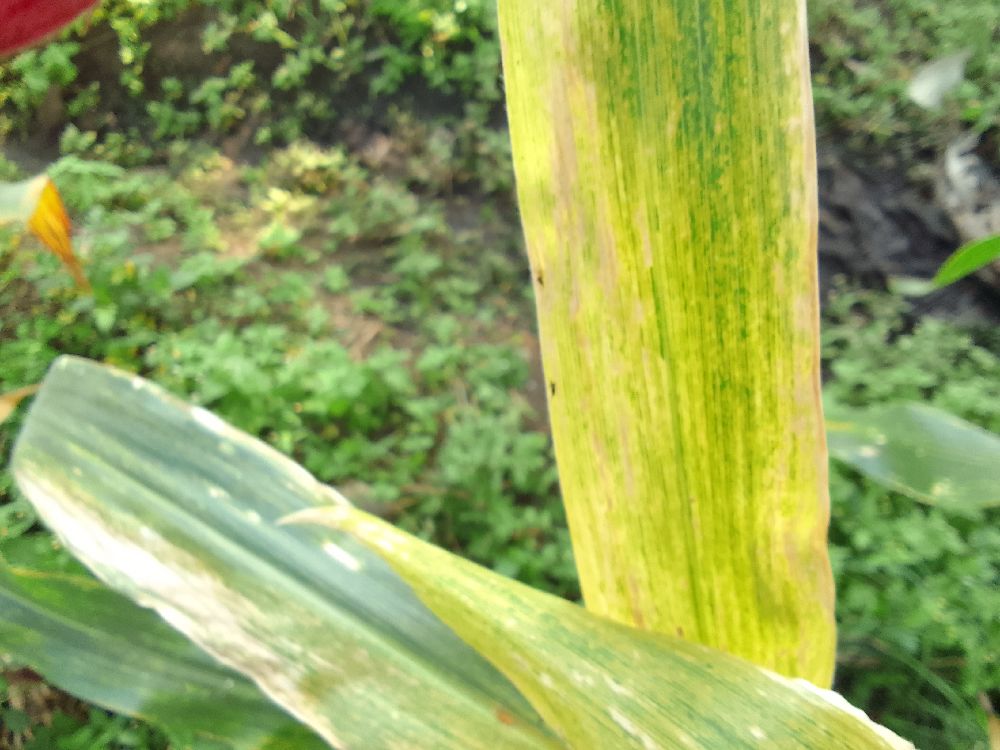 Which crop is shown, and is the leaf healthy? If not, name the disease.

maize, maize lethal necrosis
